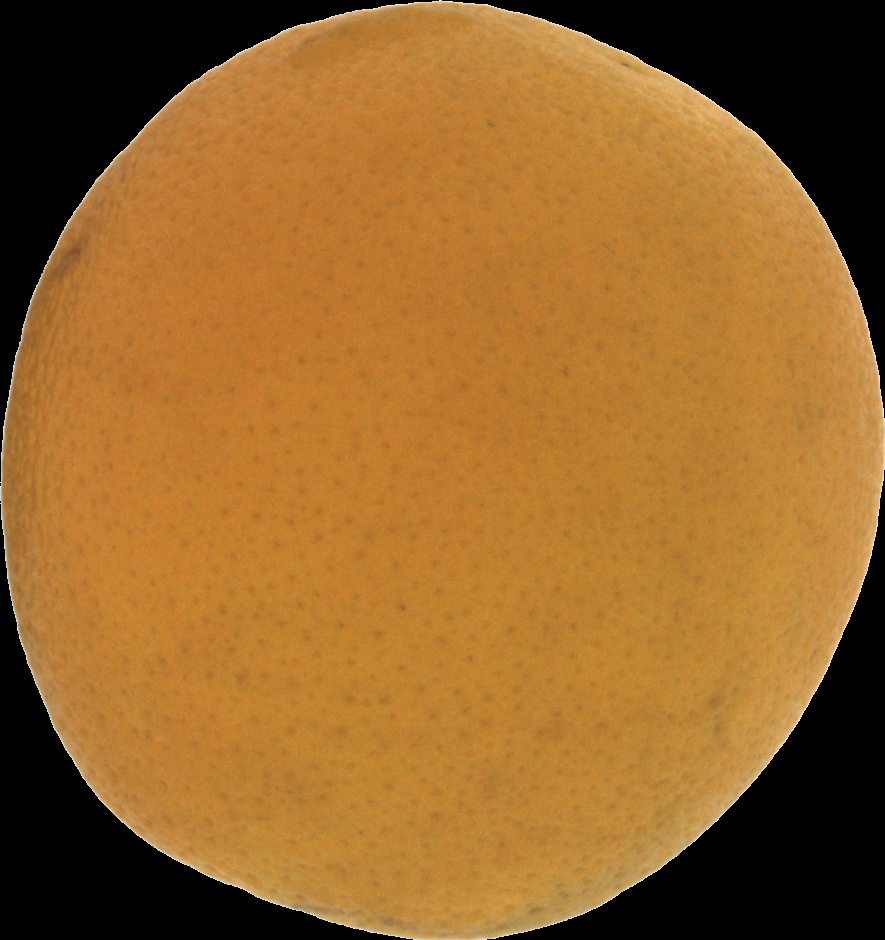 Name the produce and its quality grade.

orange, bad
